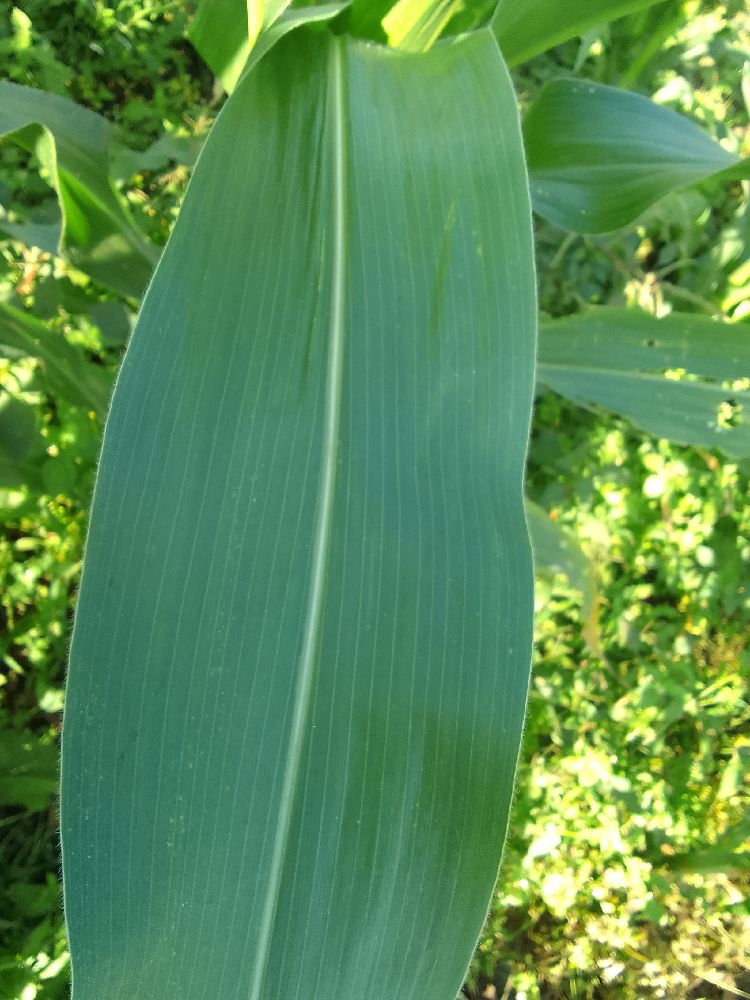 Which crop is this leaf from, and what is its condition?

maize, healthy
